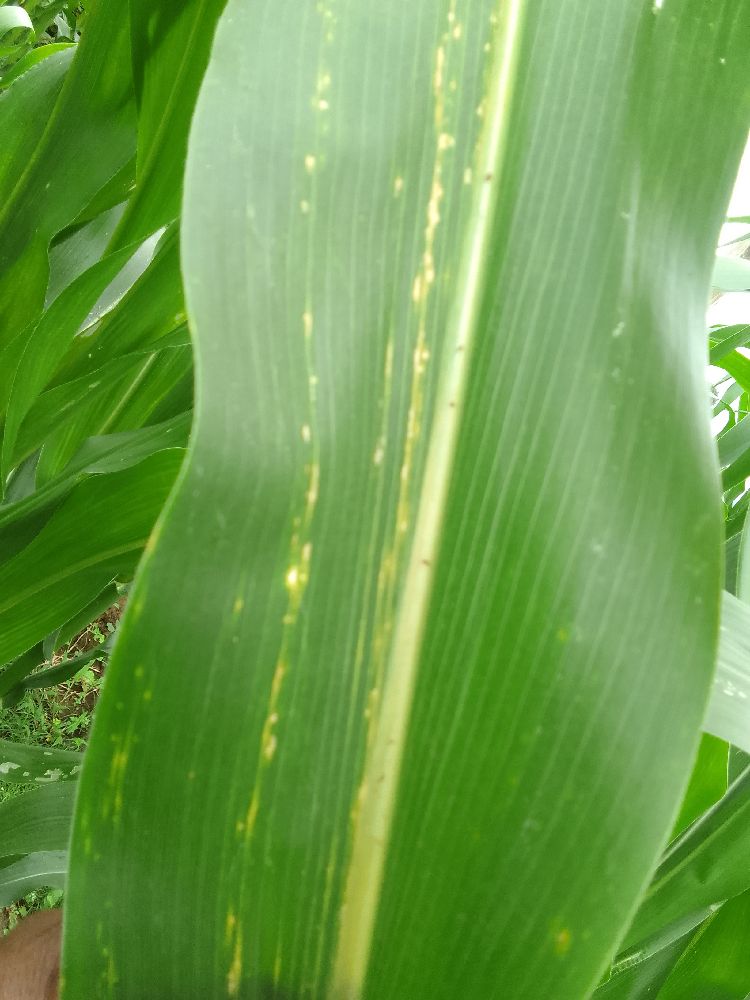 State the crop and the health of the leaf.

maize, maize lethal necrosis
